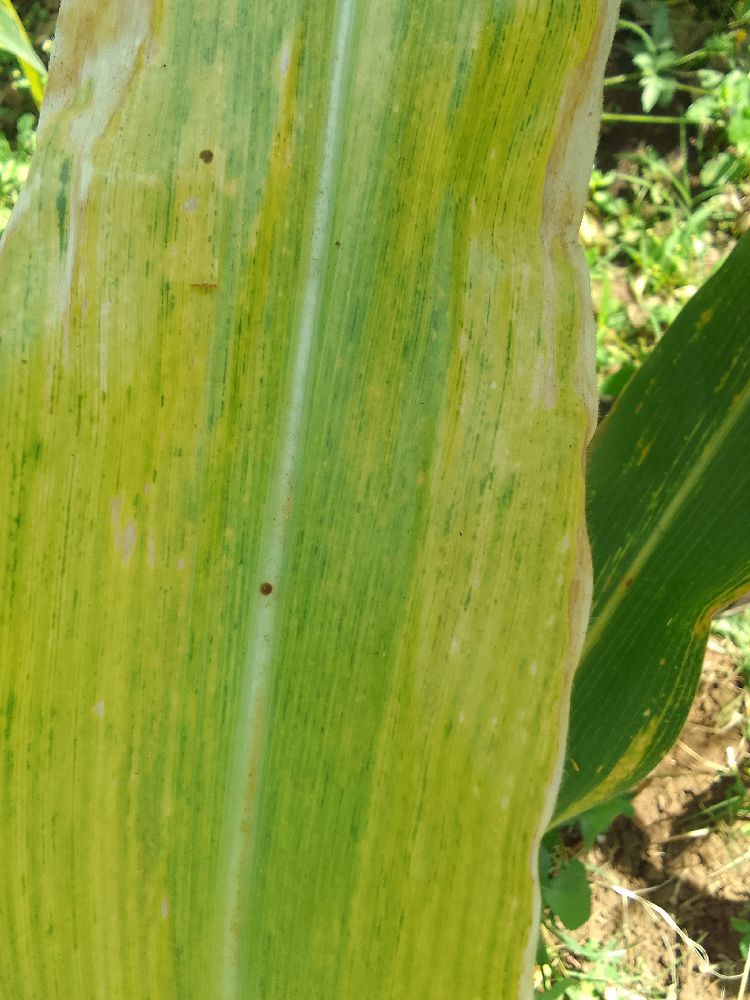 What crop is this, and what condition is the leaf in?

maize, maize lethal necrosis
